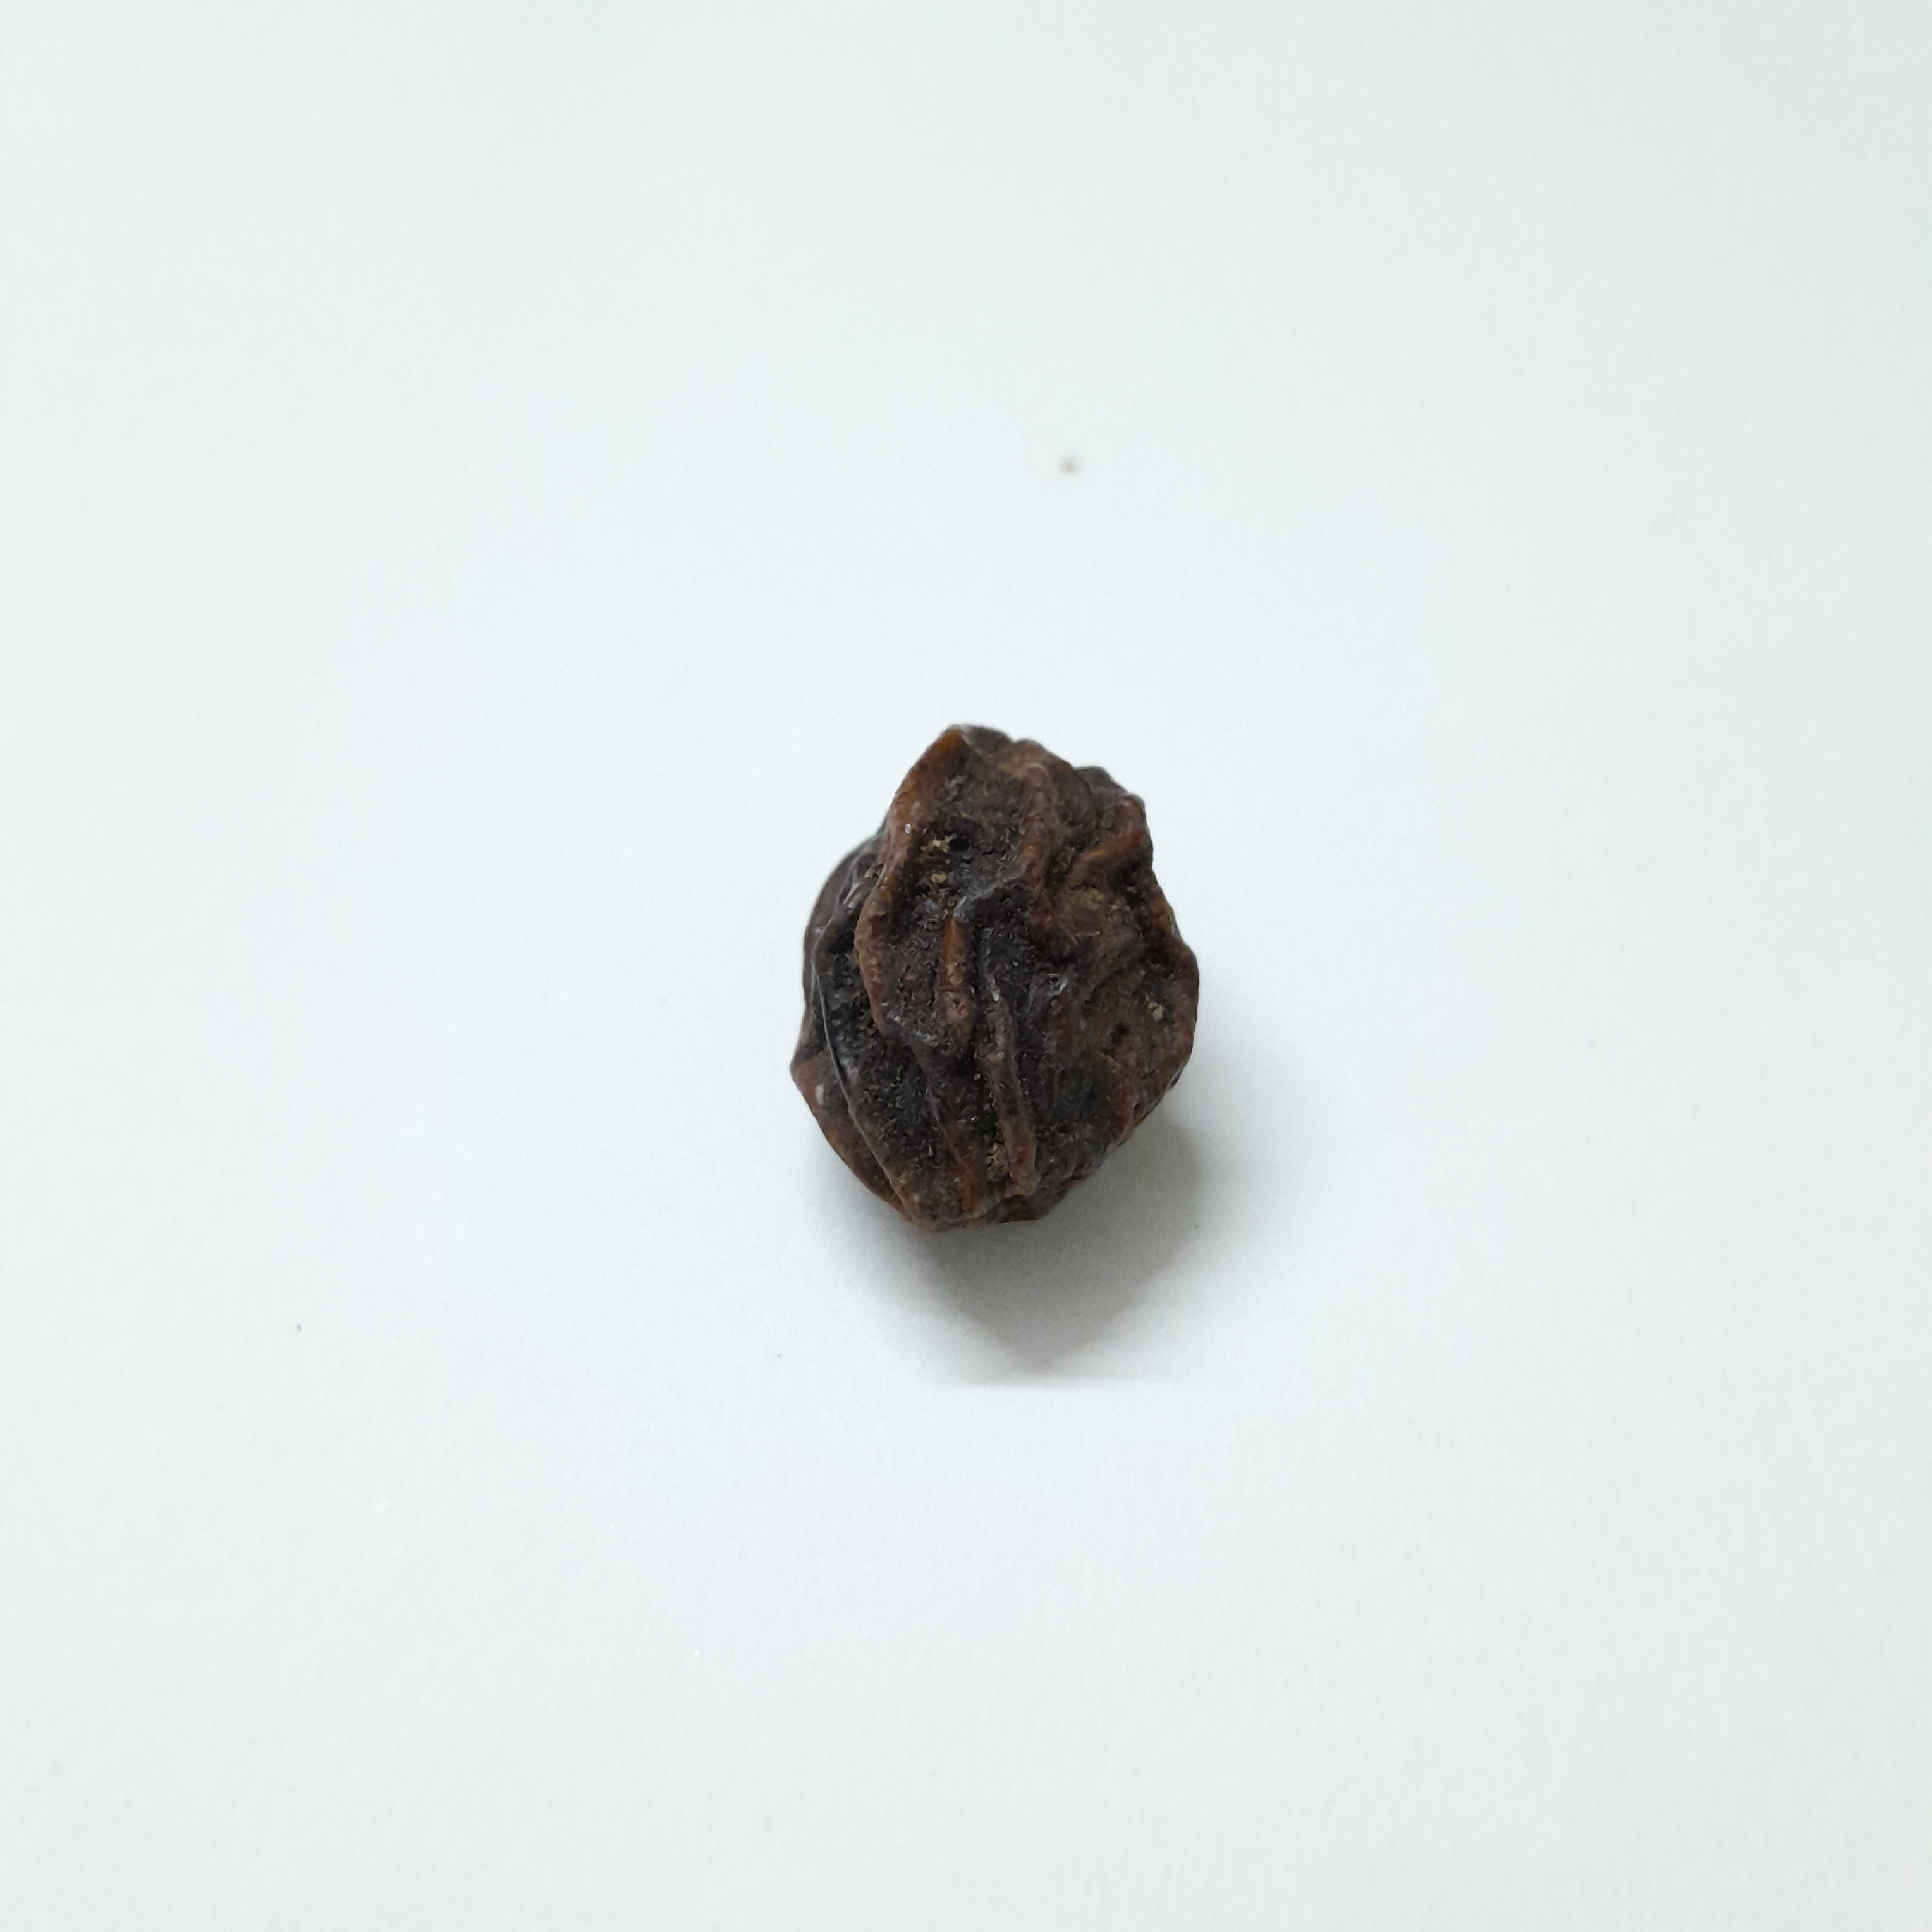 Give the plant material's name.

kadukharik
